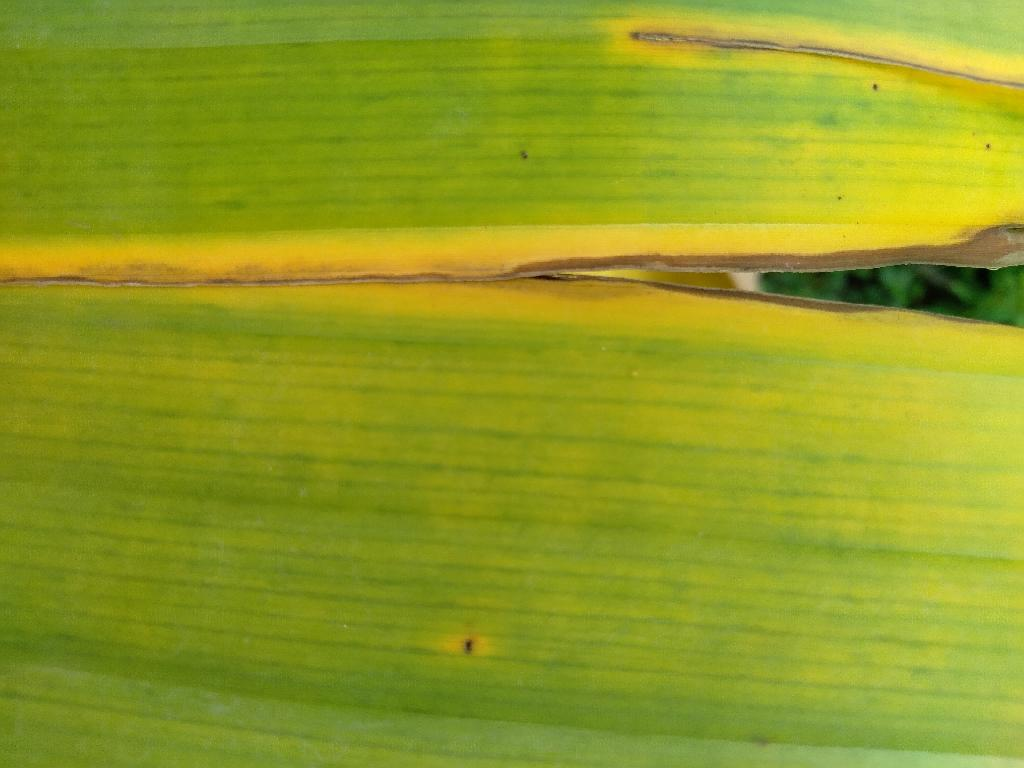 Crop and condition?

banana, fusarium wilt race 1
